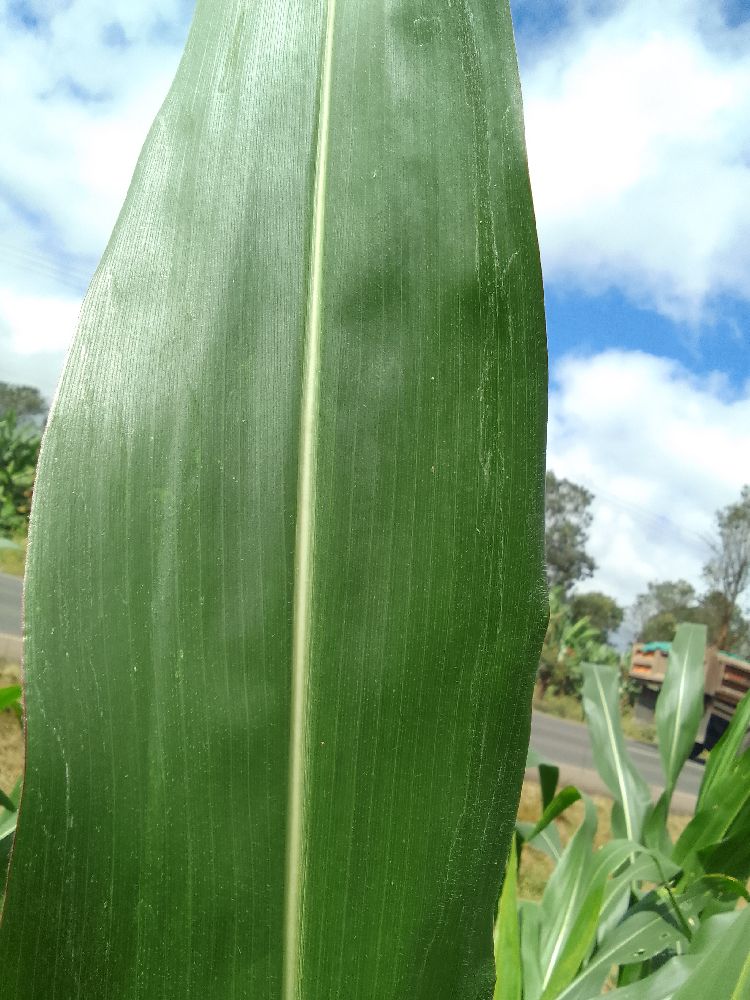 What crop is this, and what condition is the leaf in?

maize, healthy
